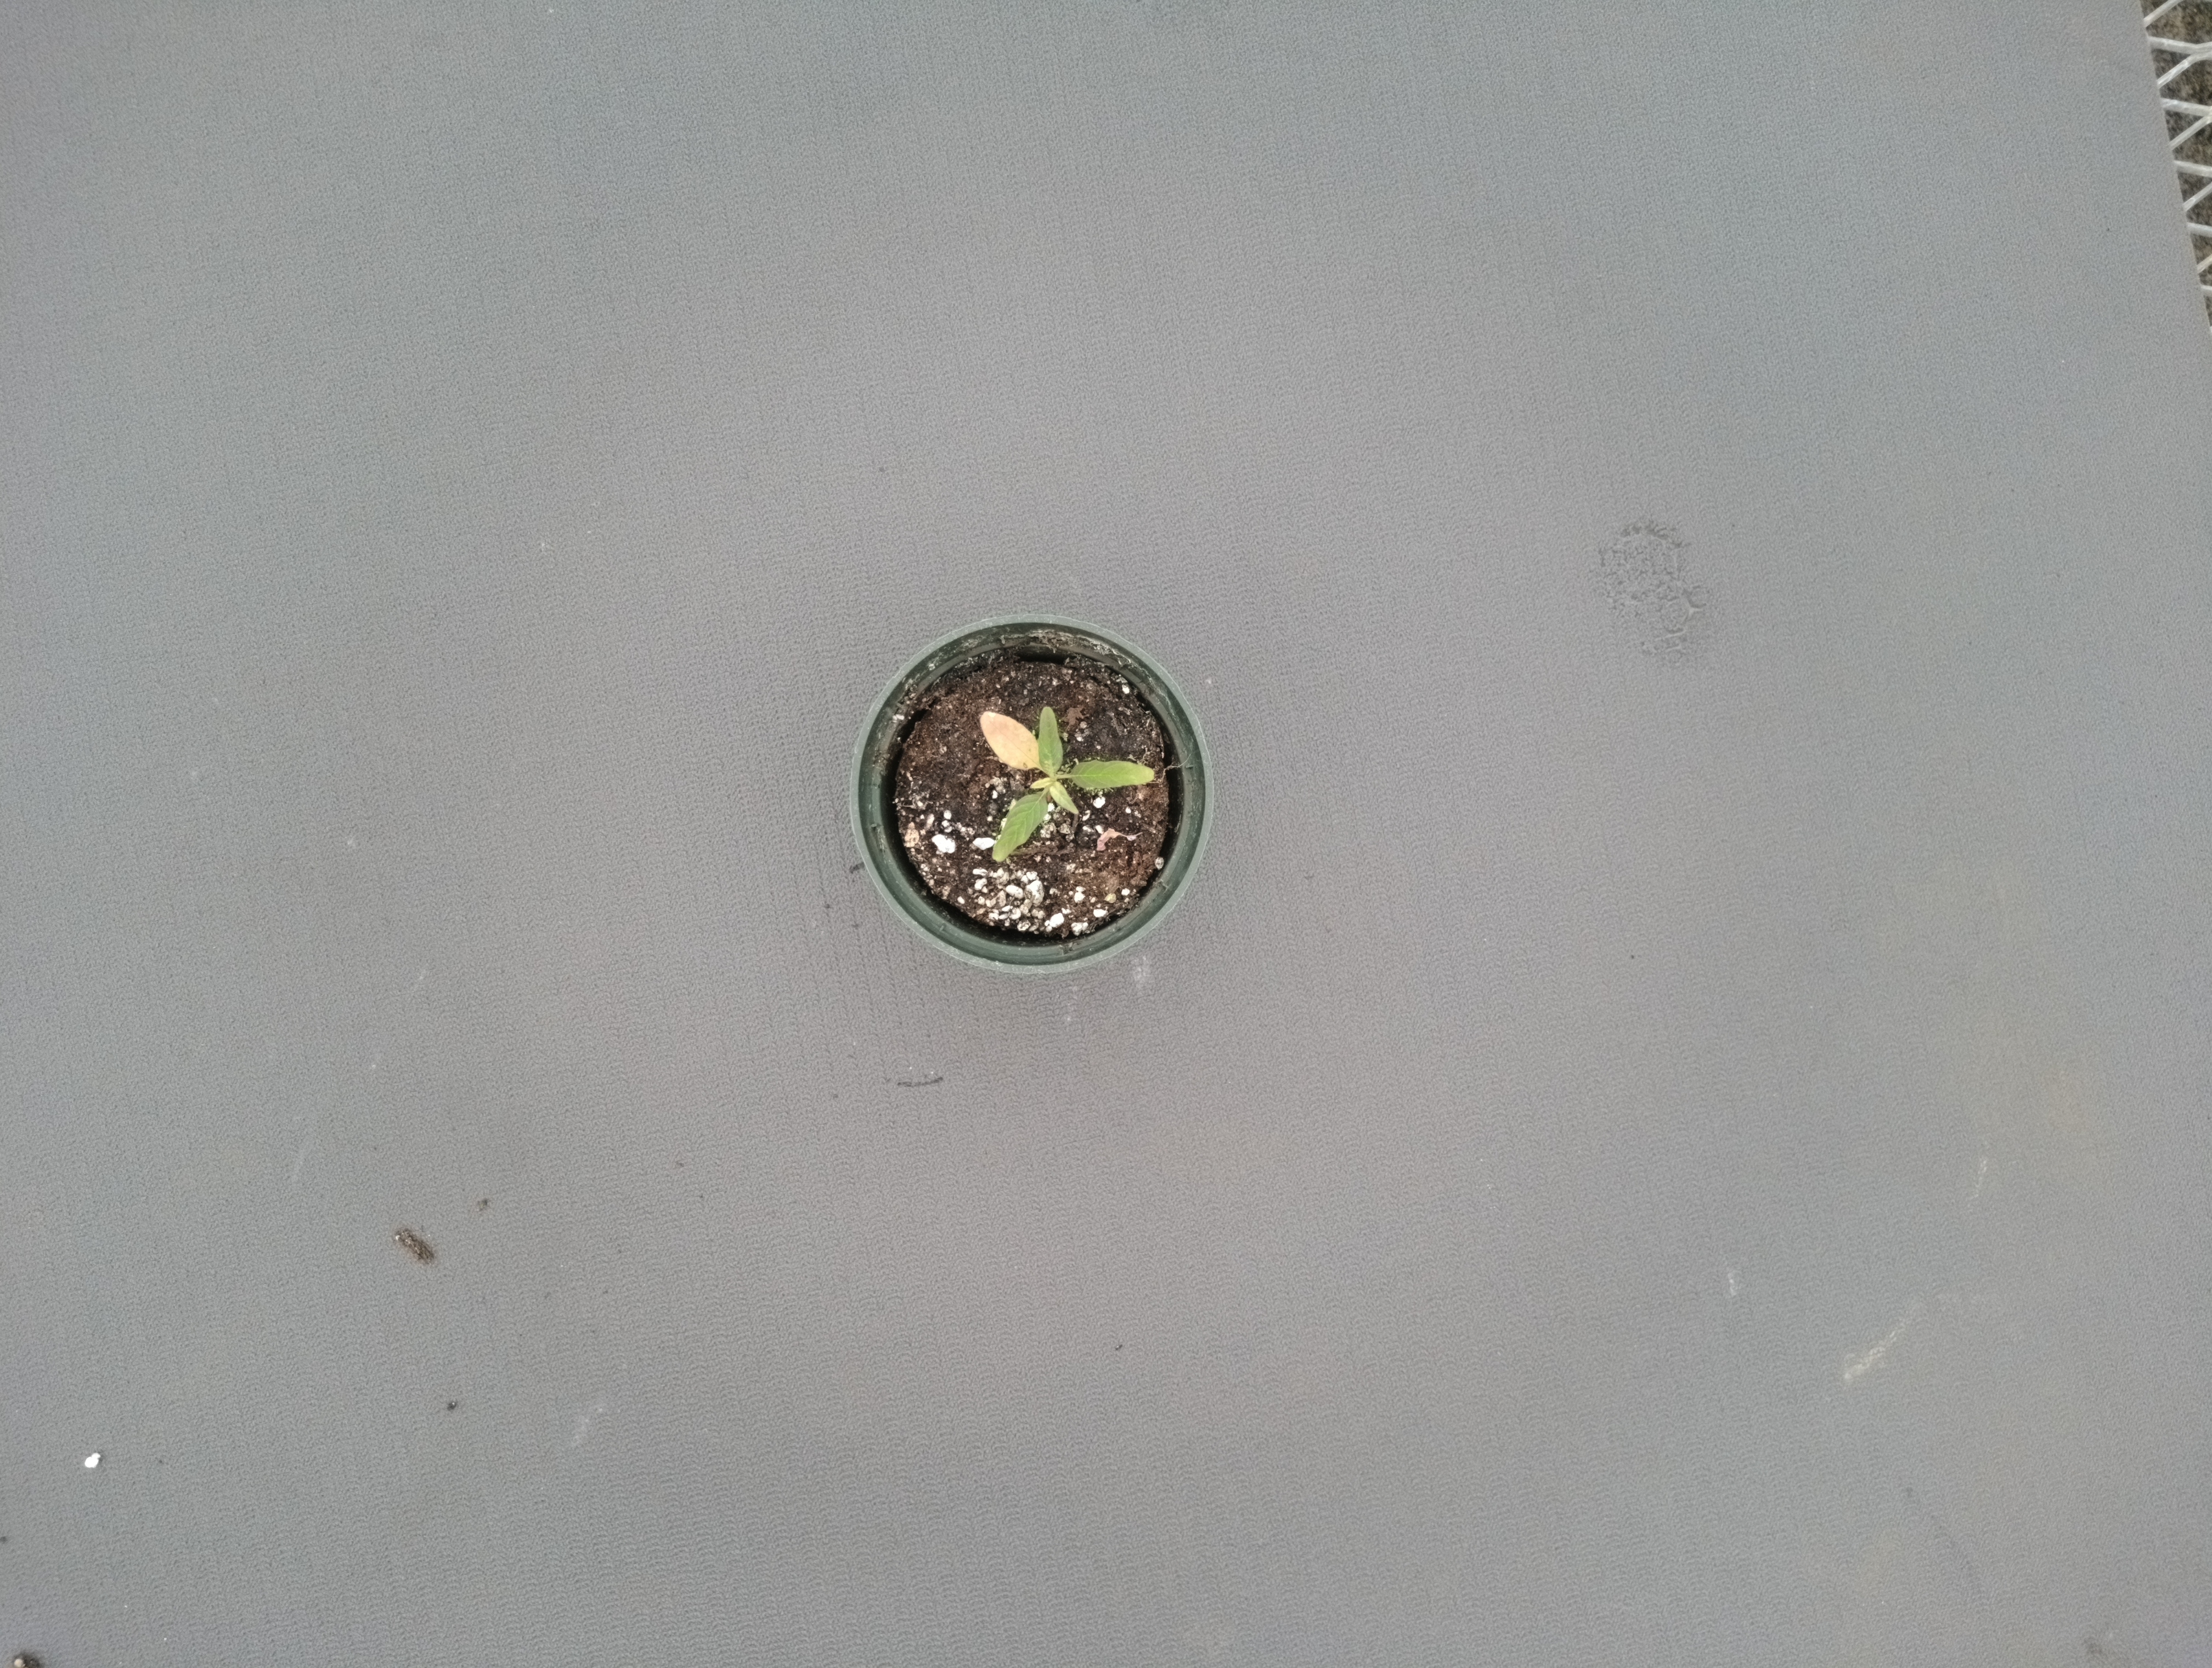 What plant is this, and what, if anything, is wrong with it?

waterhemp, chlorosis only
